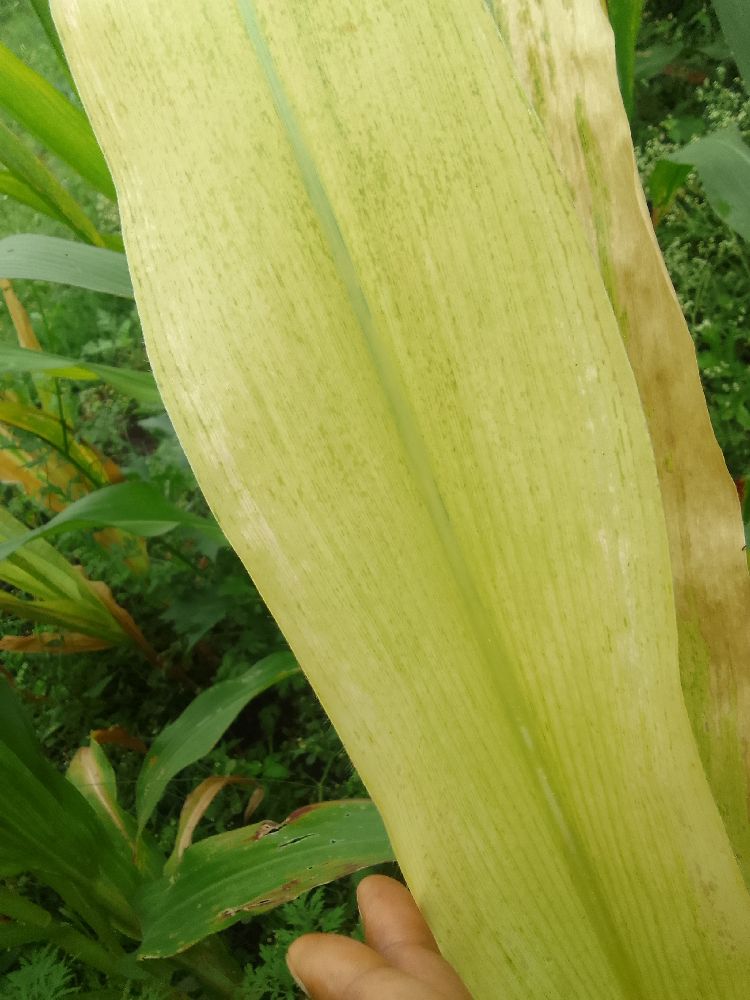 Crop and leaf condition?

maize, maize lethal necrosis
